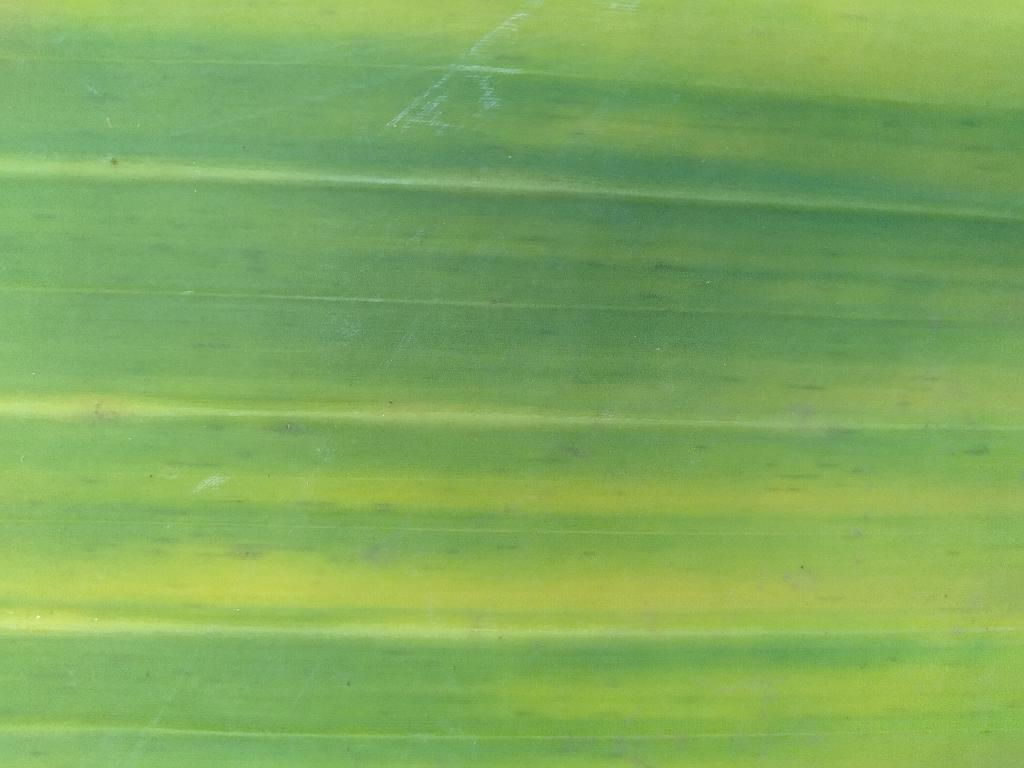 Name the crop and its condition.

banana, fusarium wilt race 1
